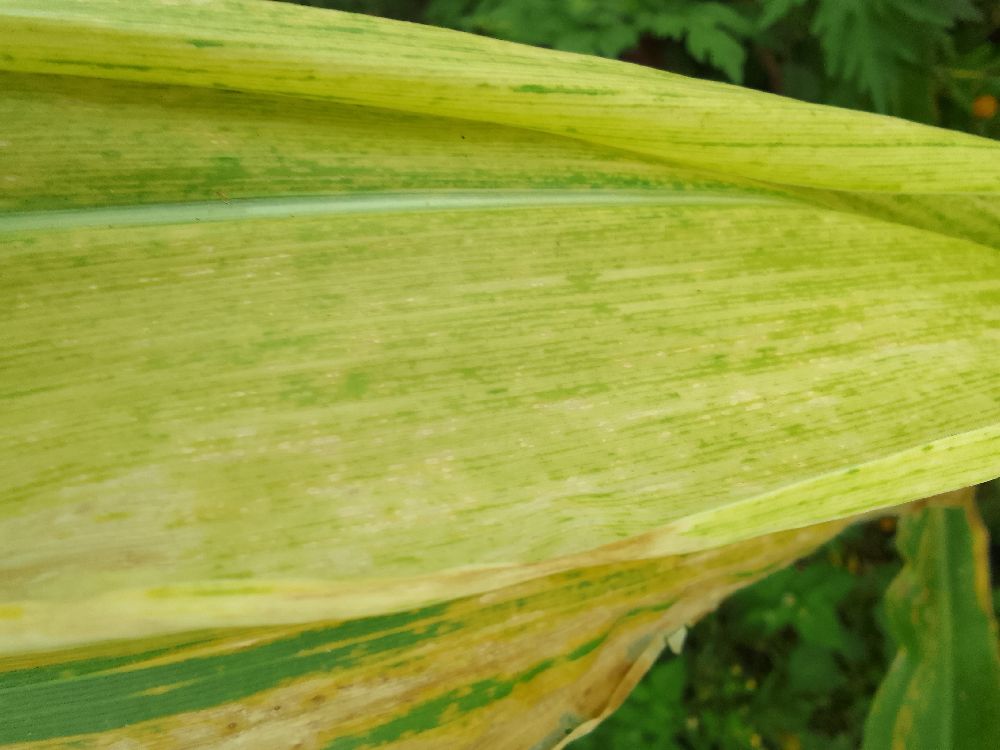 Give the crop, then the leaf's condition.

maize, maize lethal necrosis
